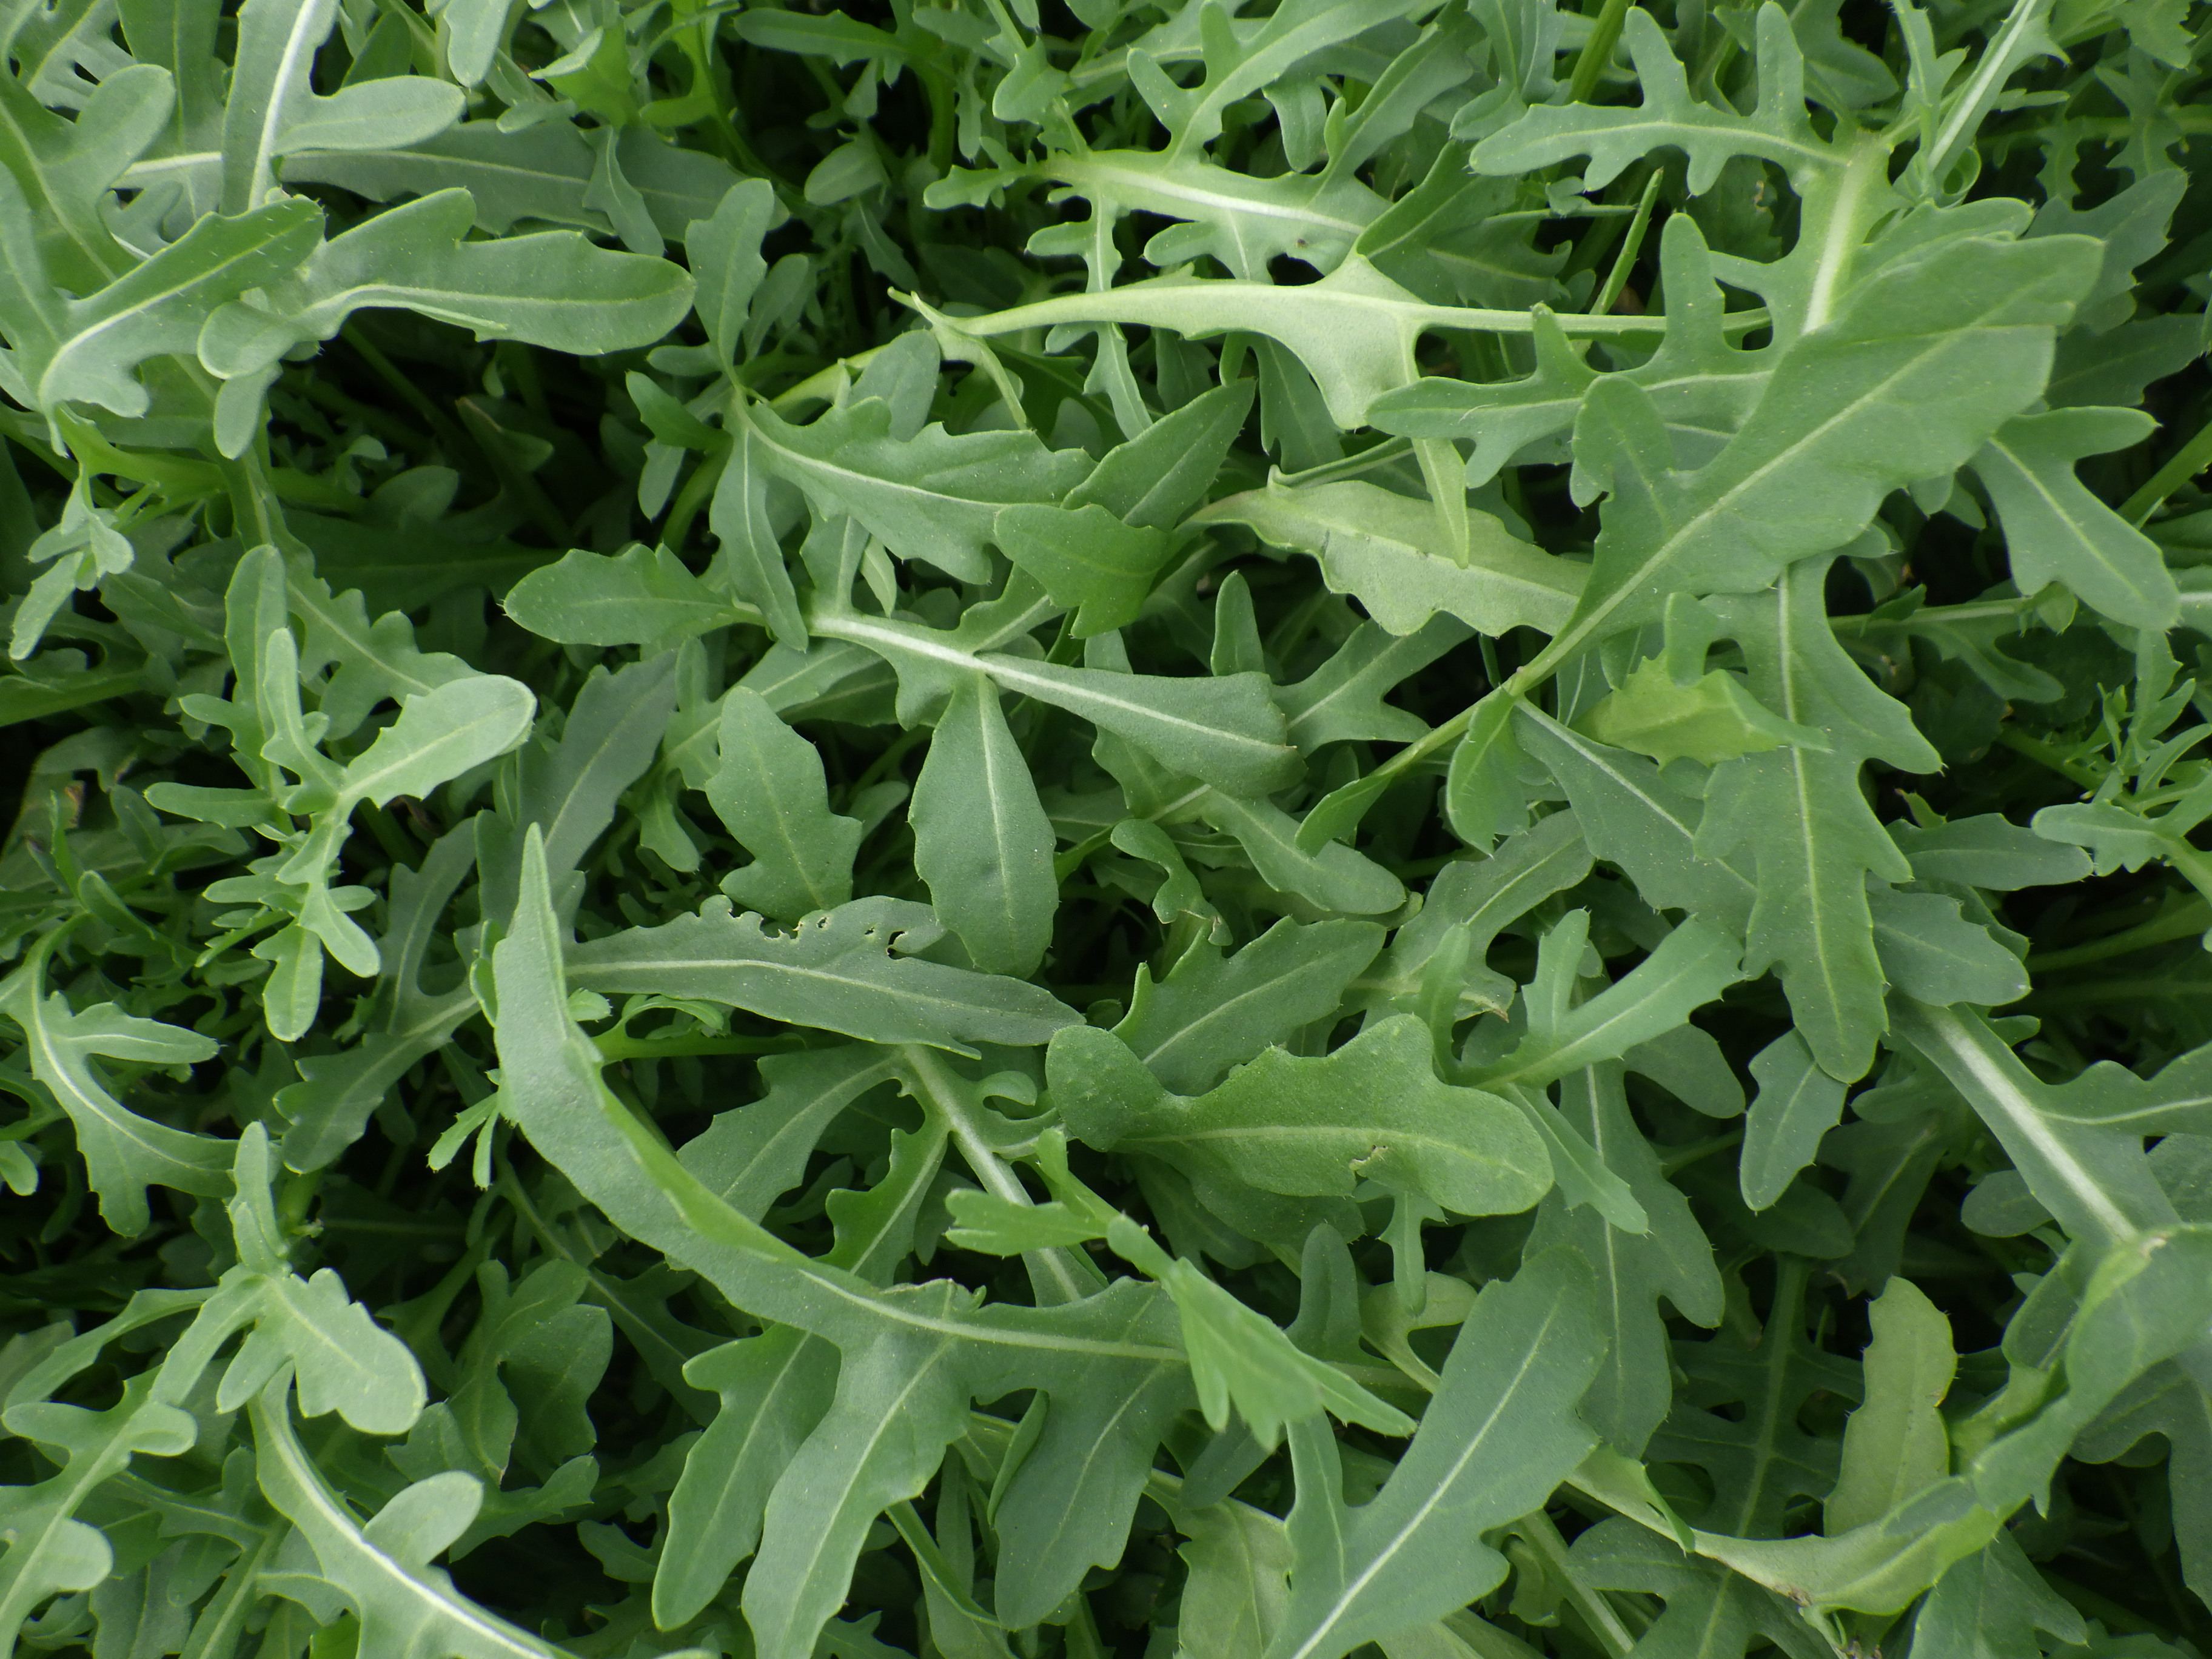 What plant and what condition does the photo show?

rocket, healthy
